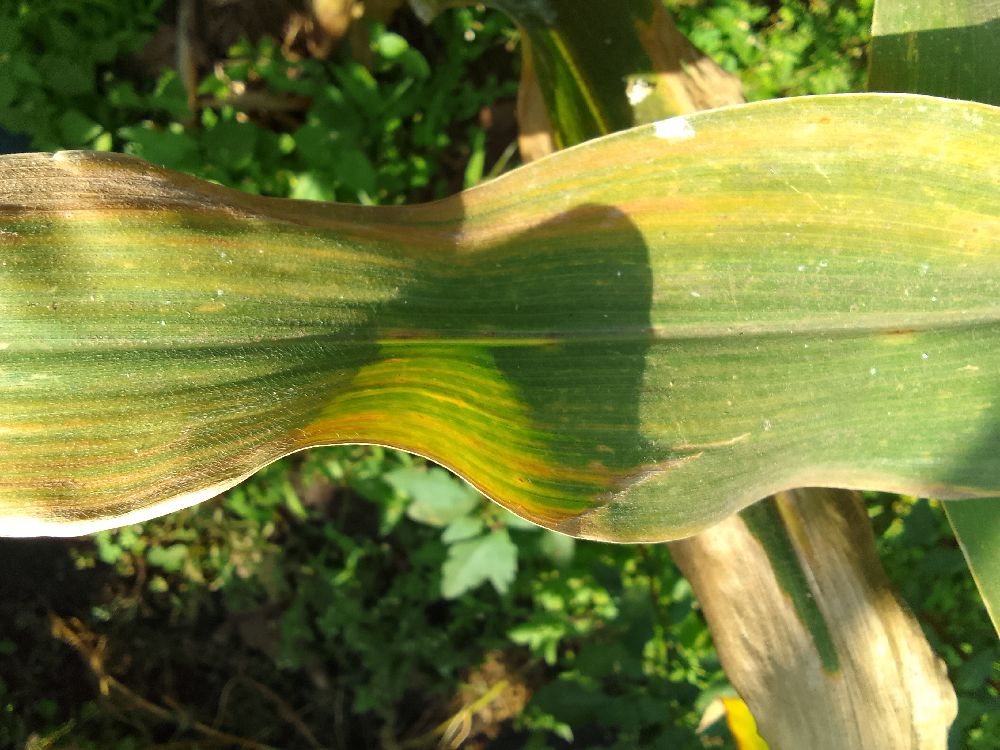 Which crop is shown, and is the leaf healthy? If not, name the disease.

maize, maize lethal necrosis
